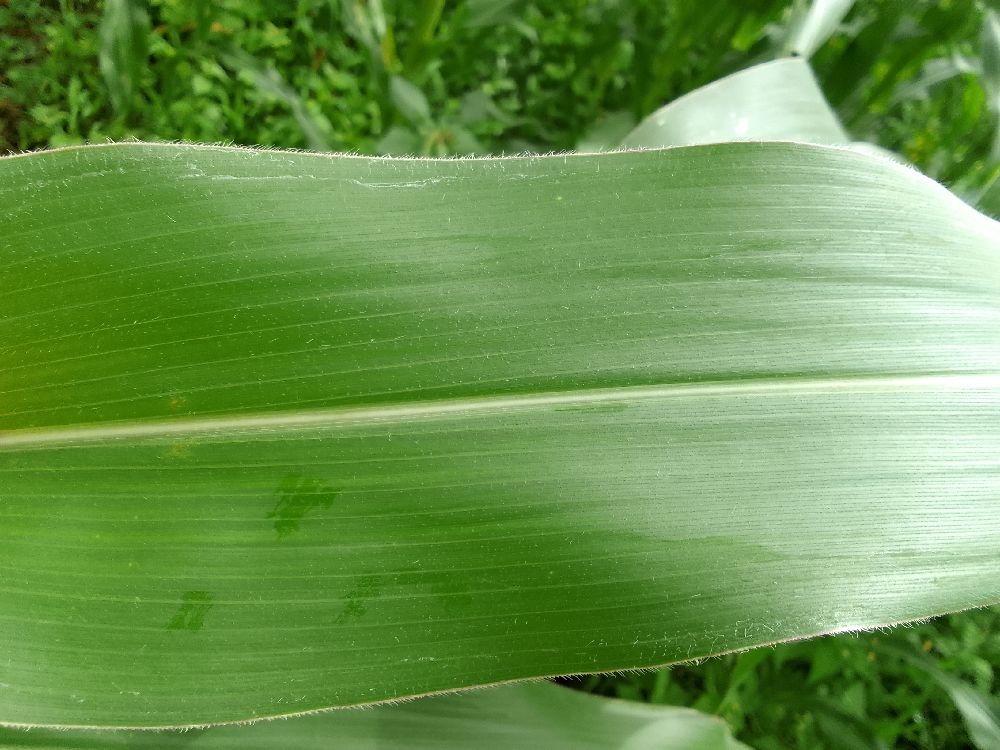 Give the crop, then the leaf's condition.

maize, healthy
